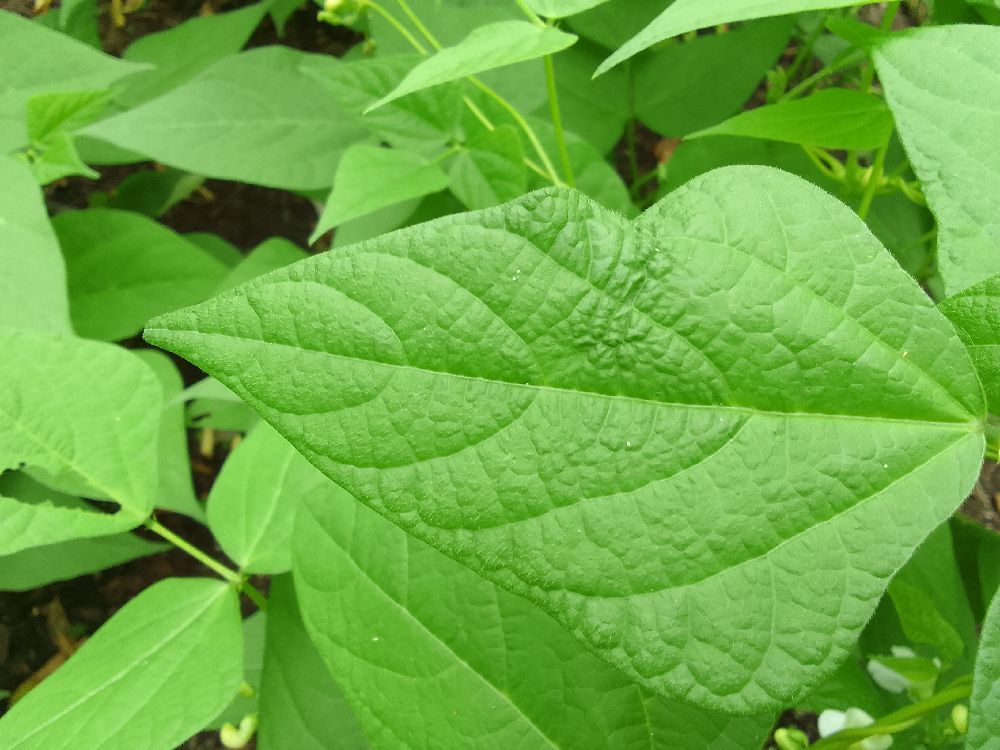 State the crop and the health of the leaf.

common bean, healthy
